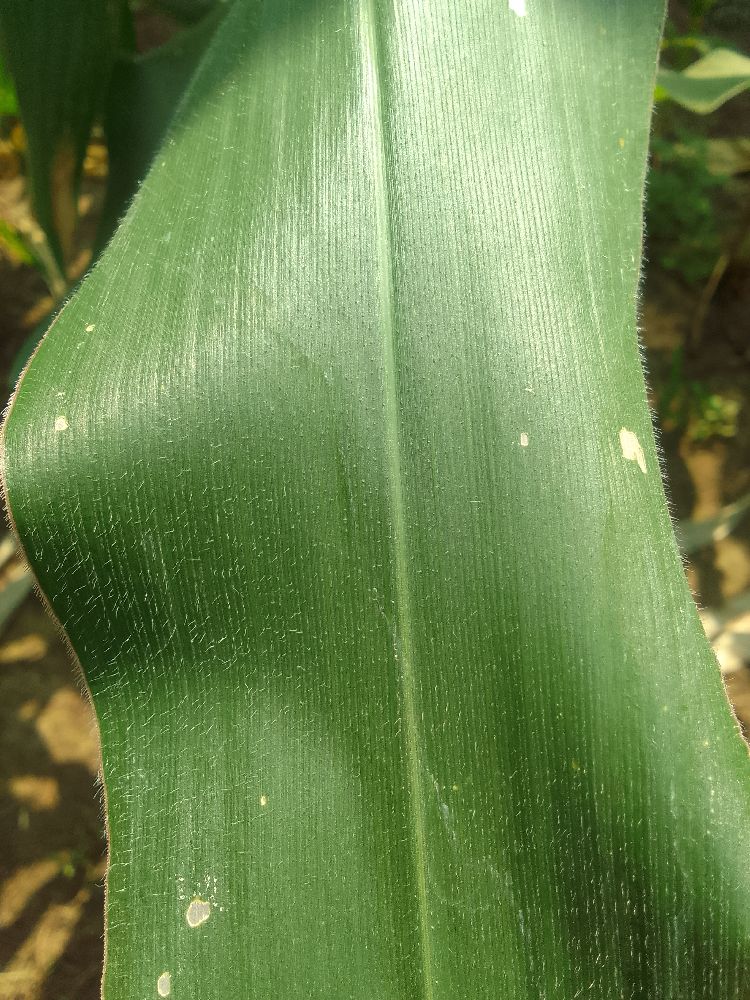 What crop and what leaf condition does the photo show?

maize, healthy
